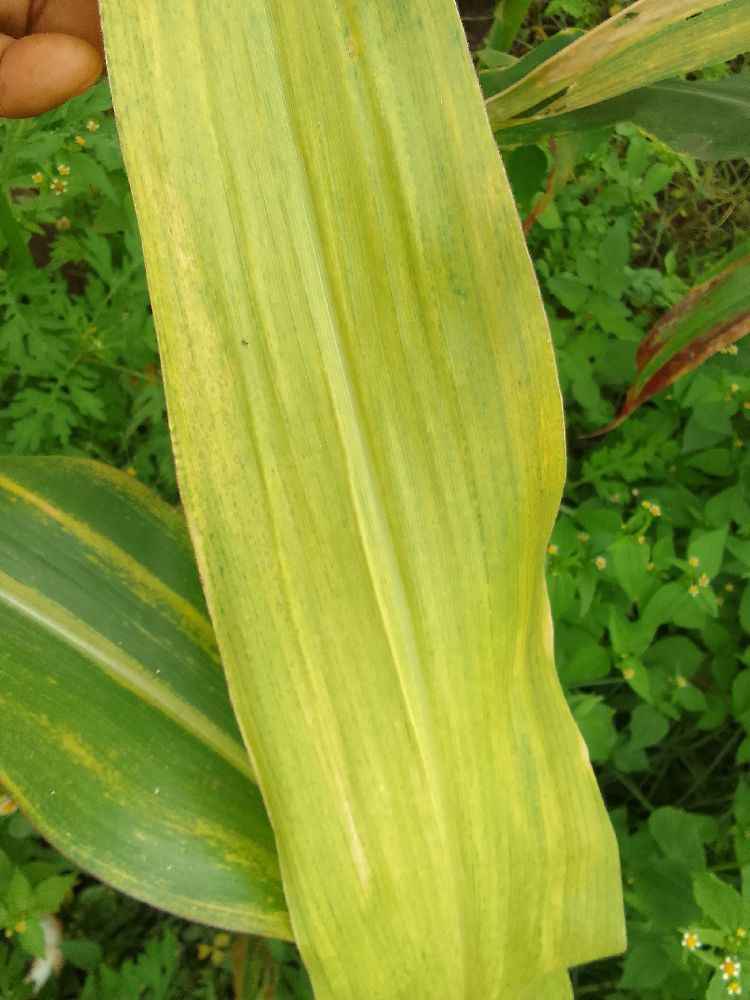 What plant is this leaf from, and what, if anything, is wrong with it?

maize, maize lethal necrosis
